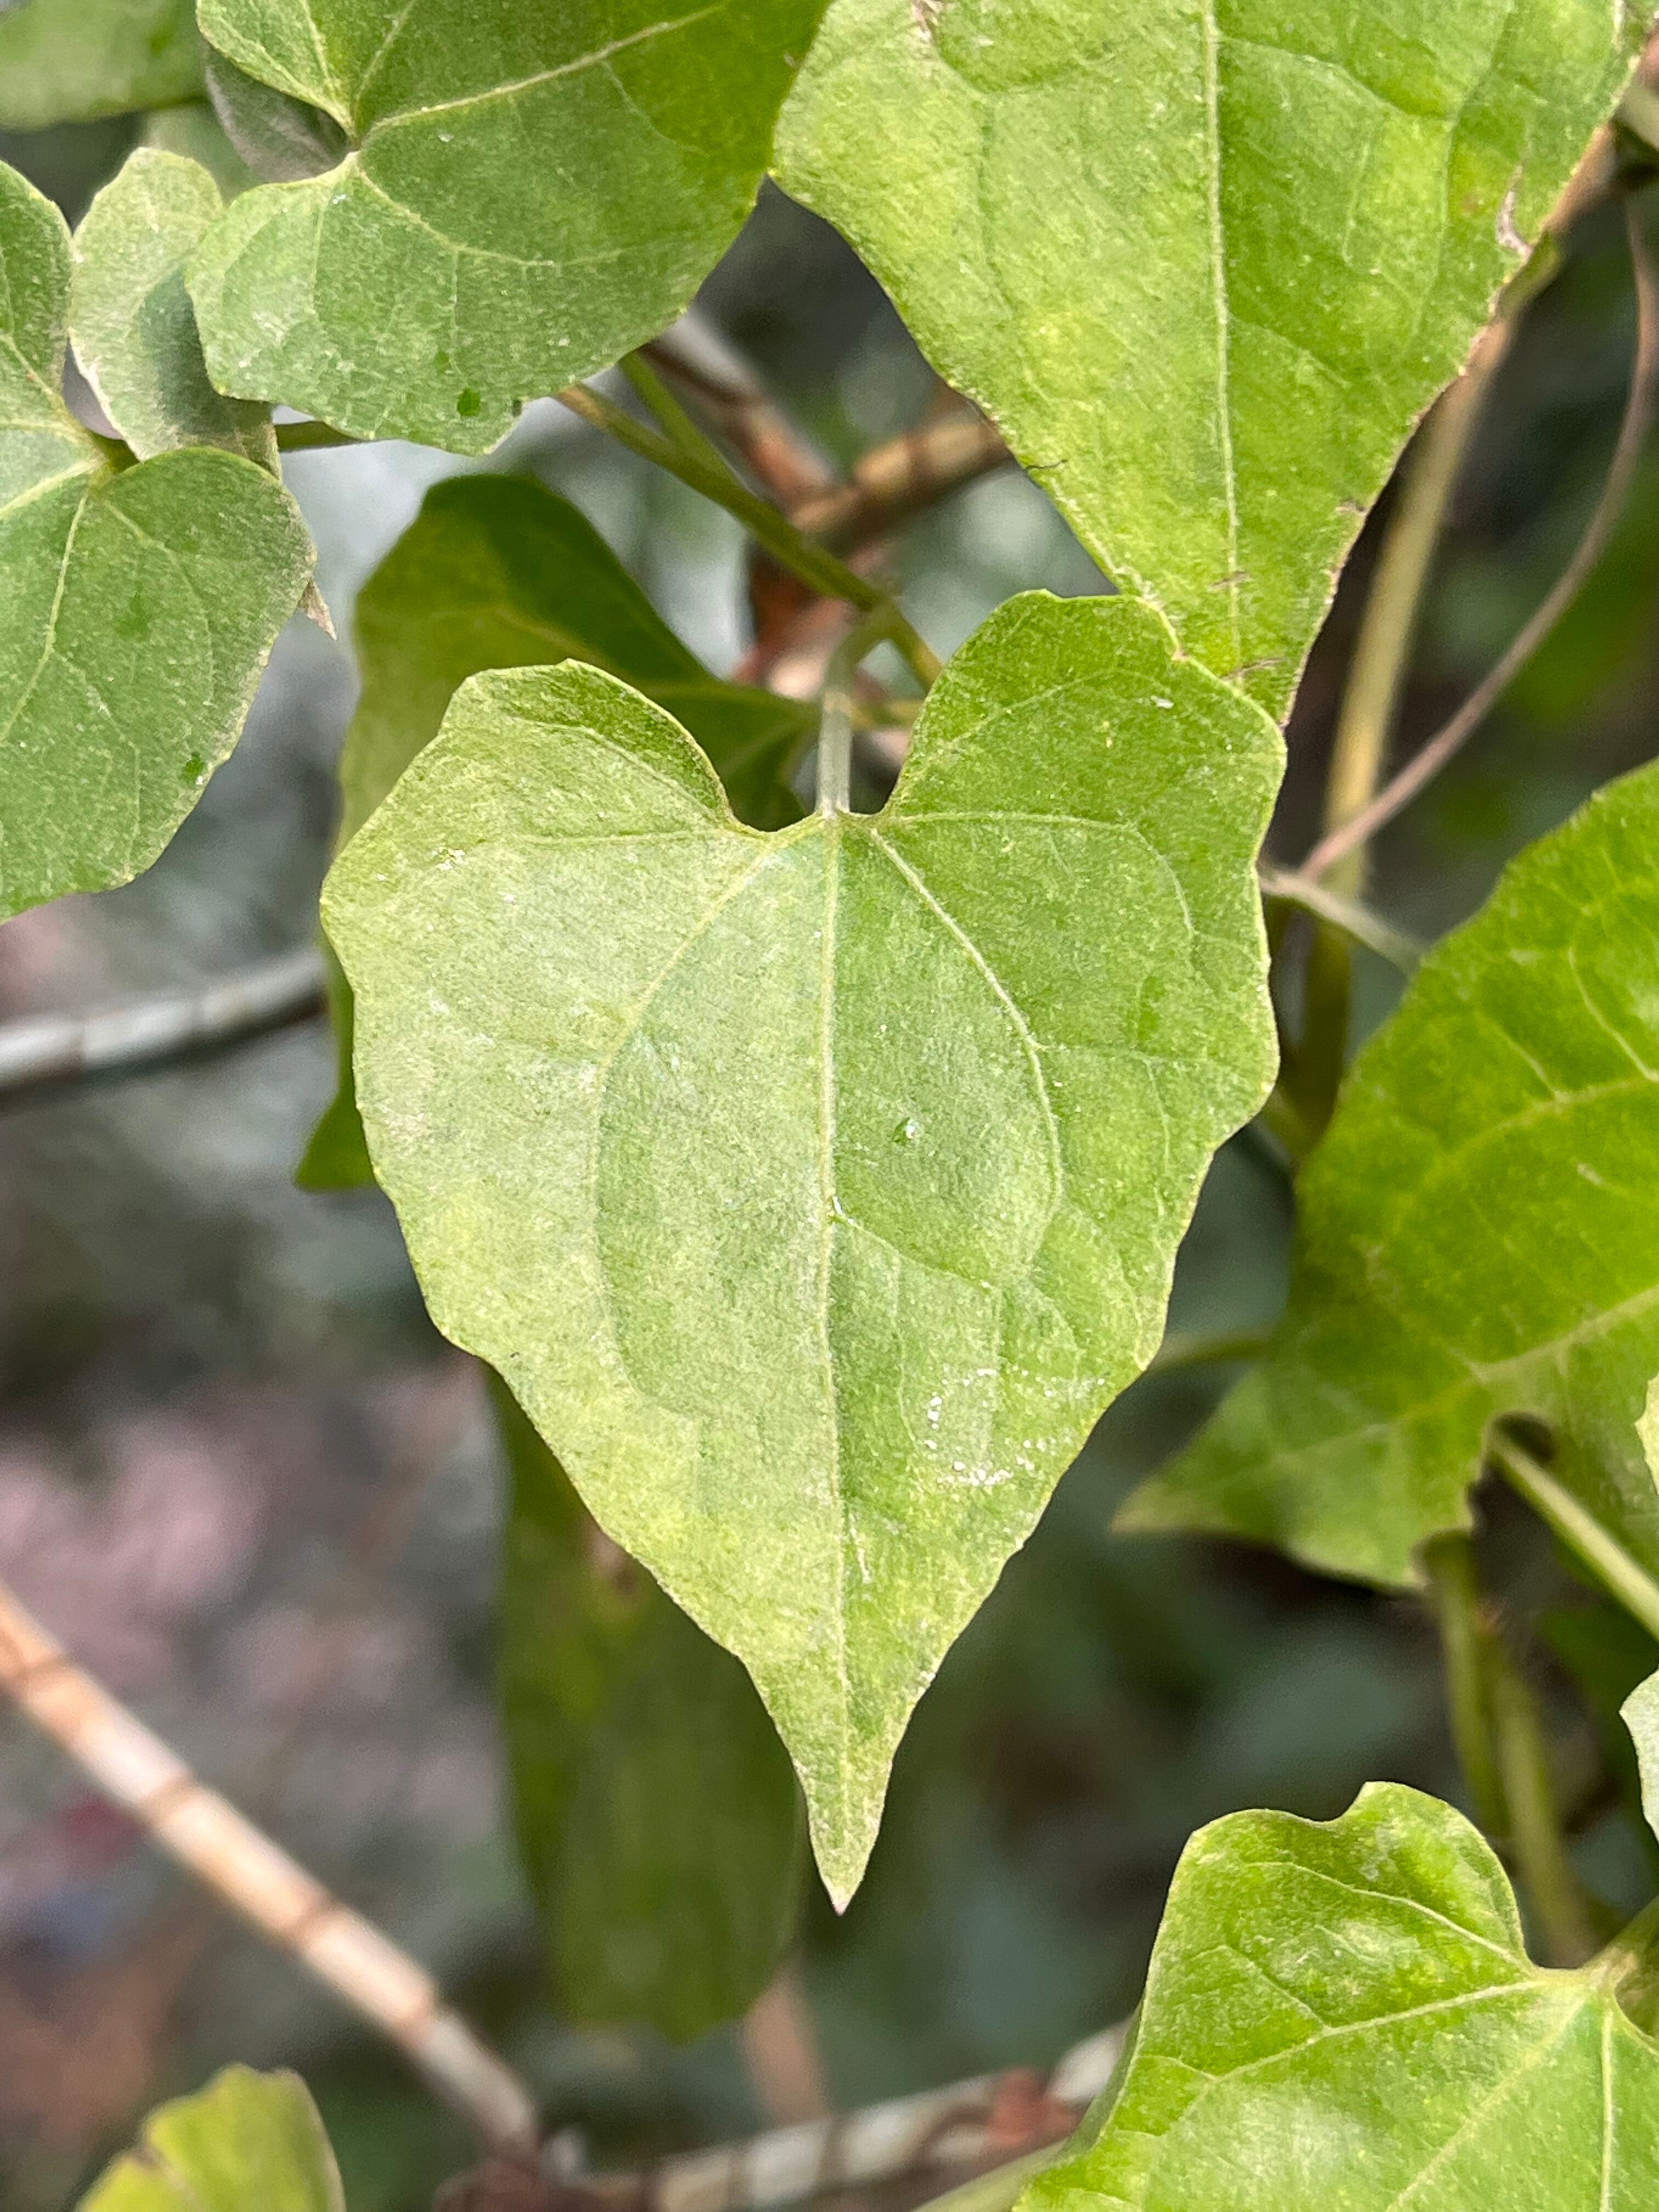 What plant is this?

bitter vine
